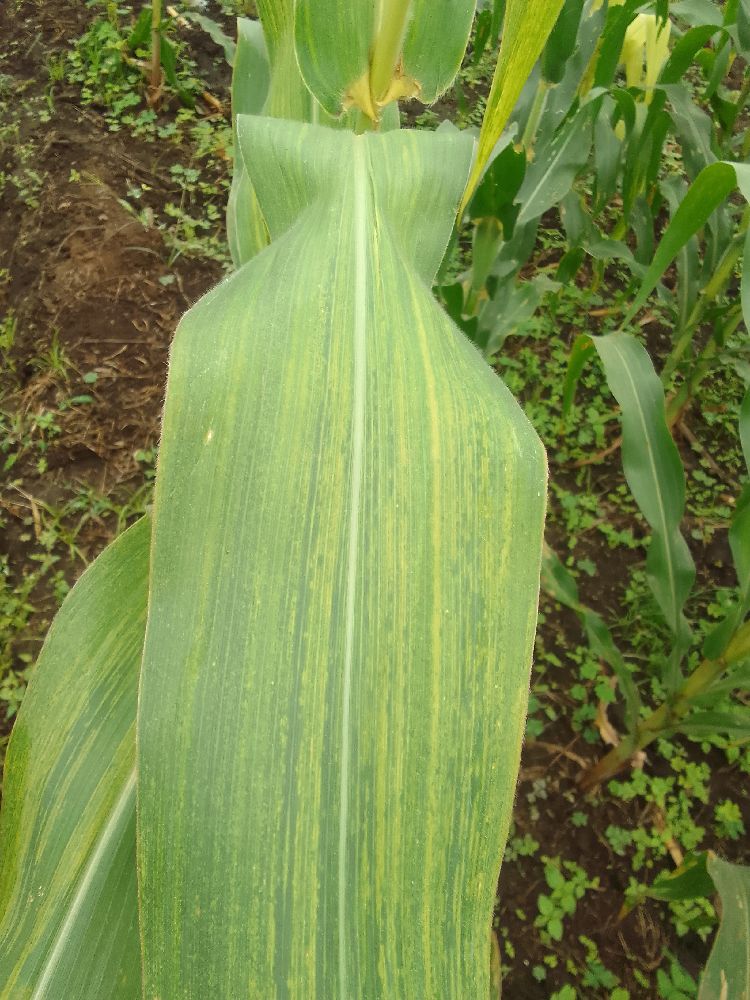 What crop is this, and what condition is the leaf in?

maize, maize lethal necrosis
